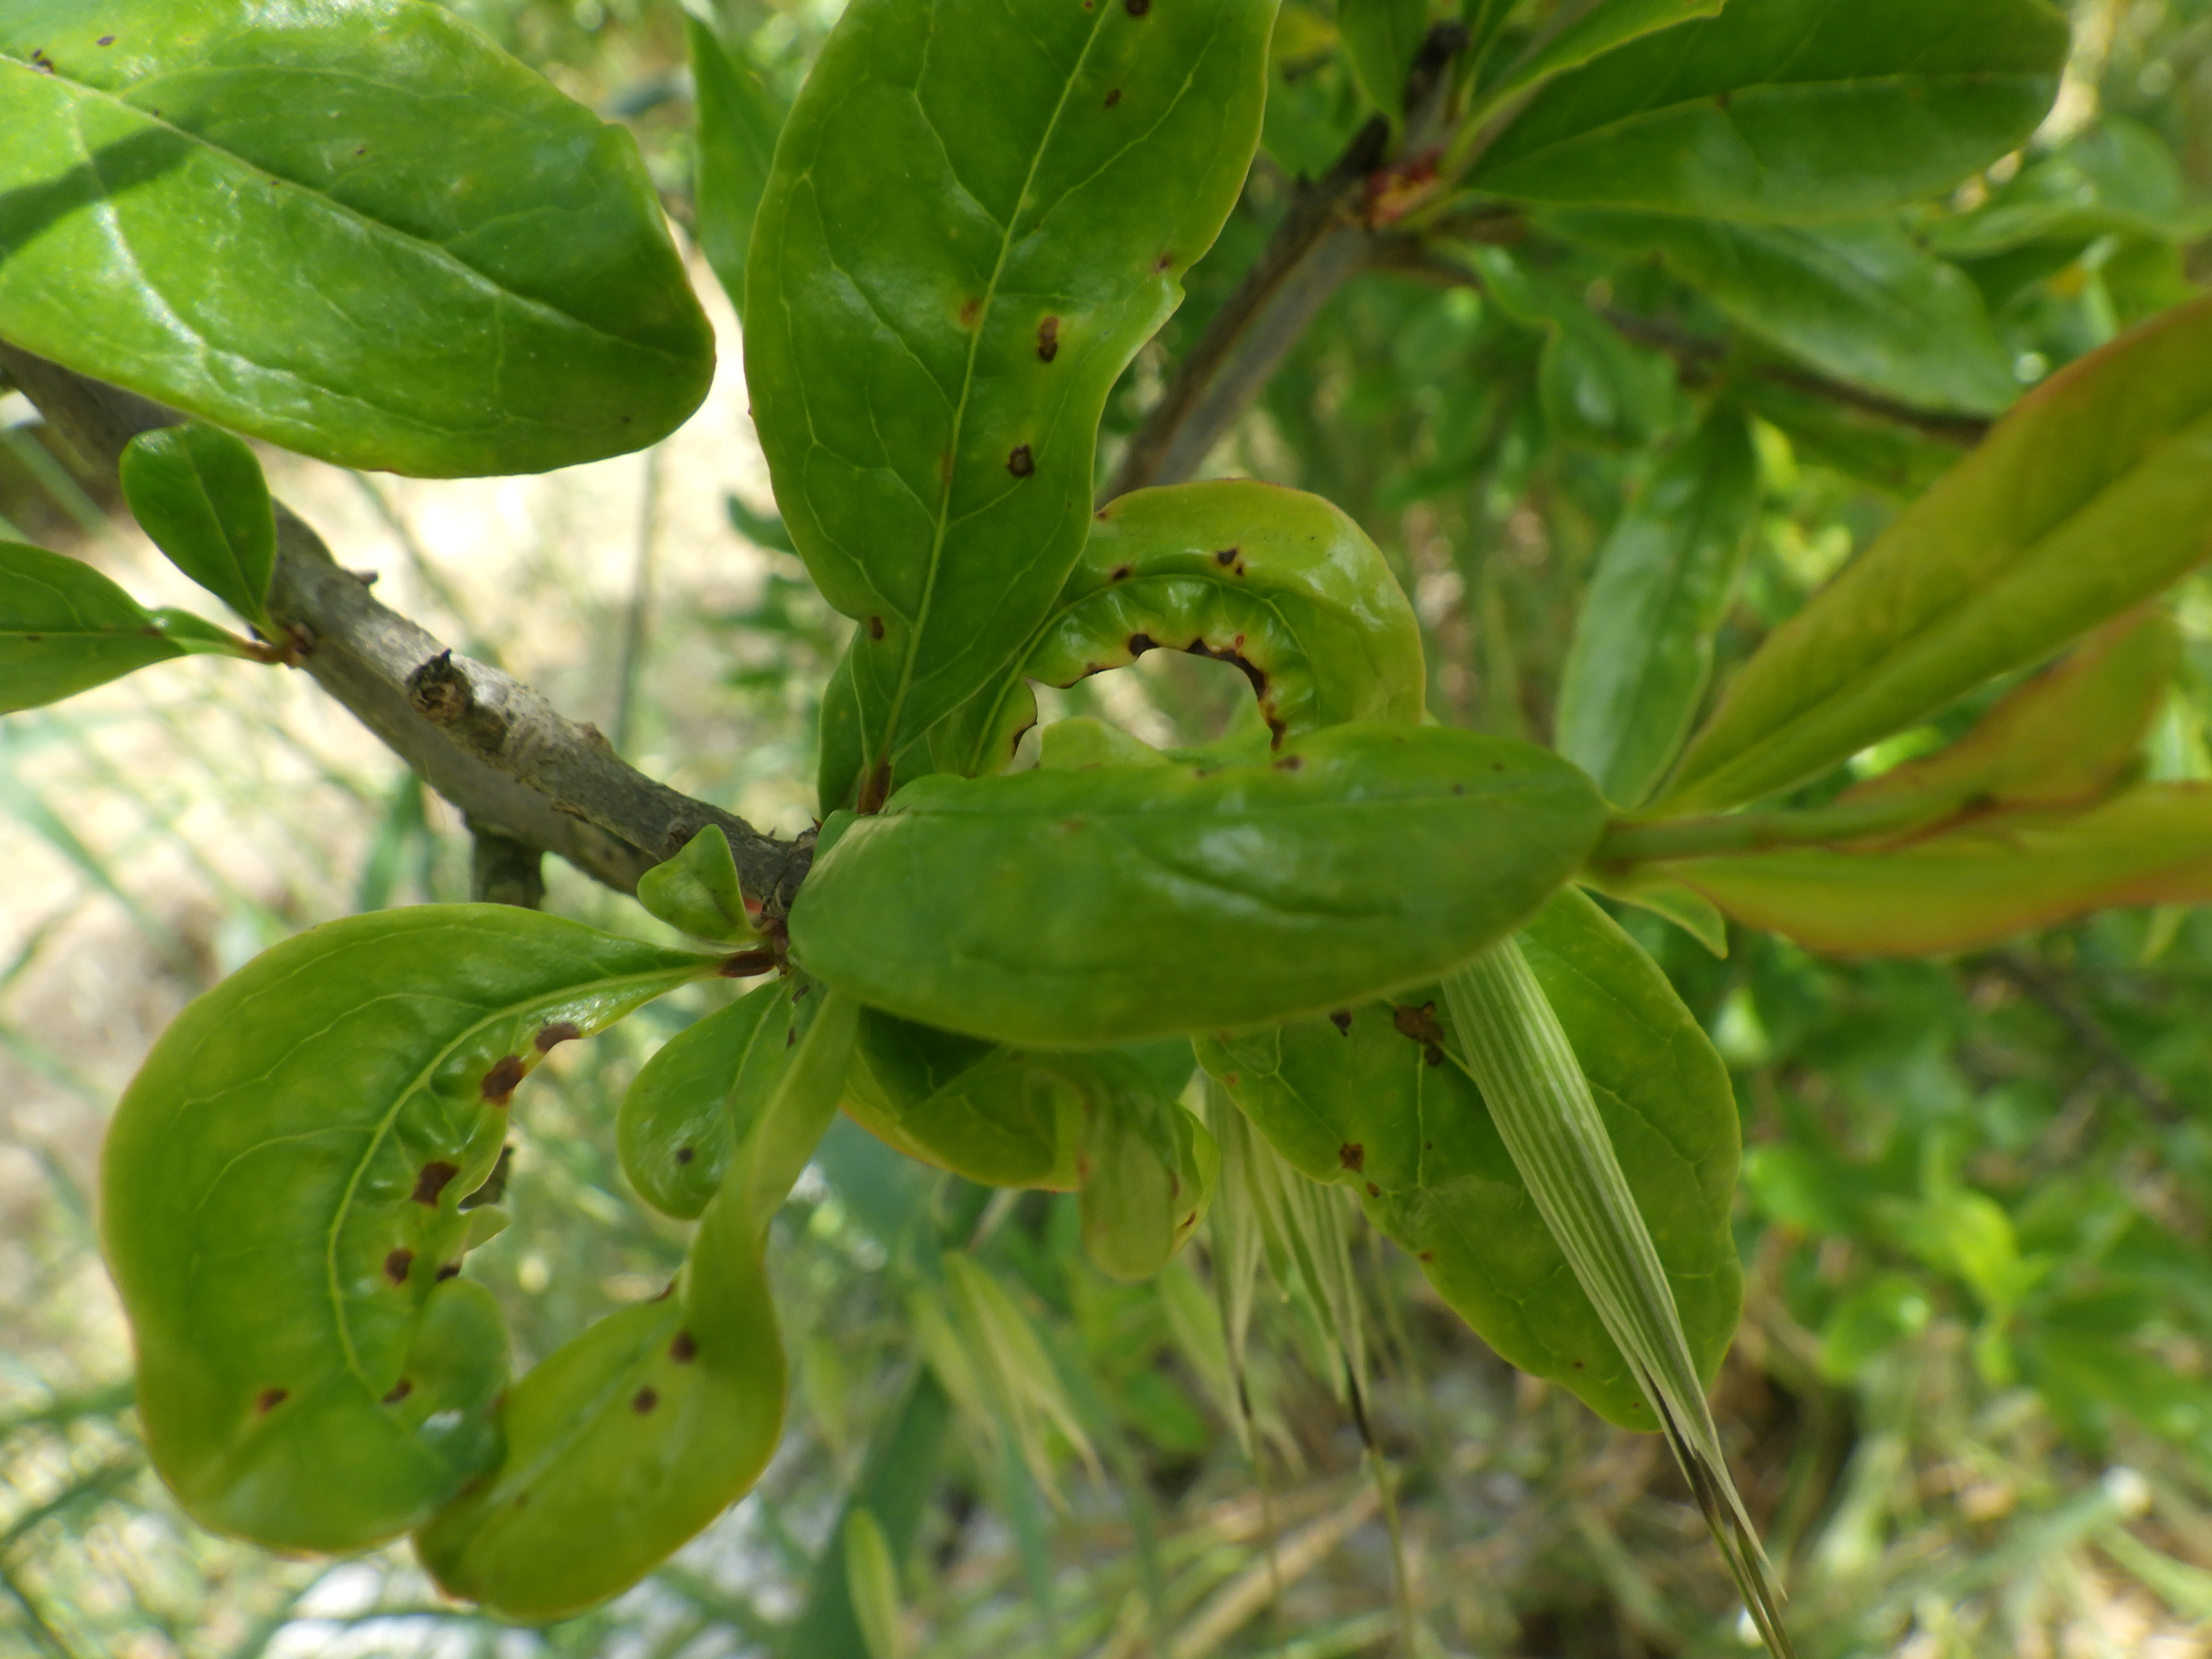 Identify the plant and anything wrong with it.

pomegranate, coniella granati
